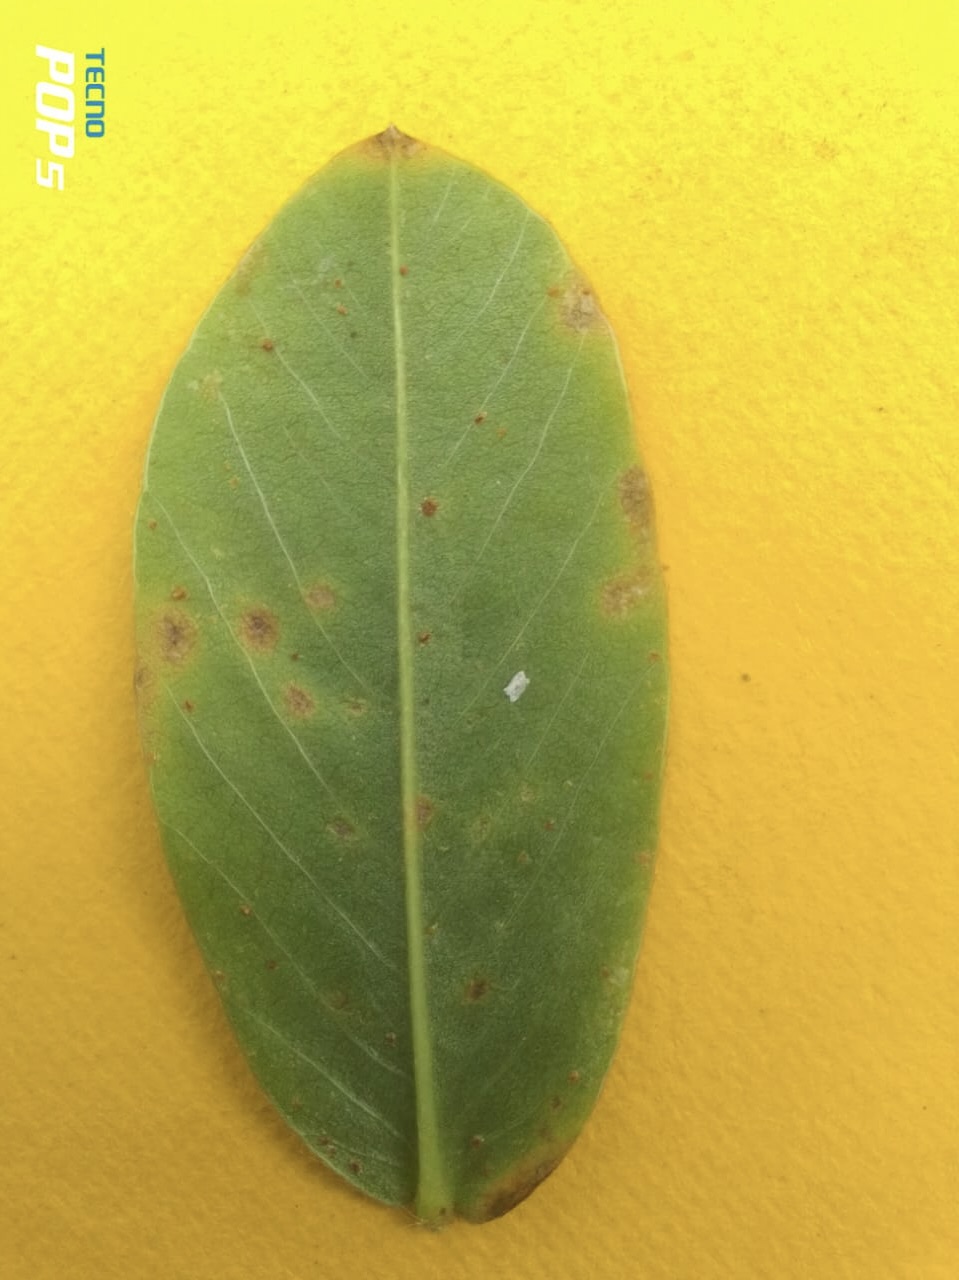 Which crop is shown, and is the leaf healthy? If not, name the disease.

peanut, passalora arachidicola
